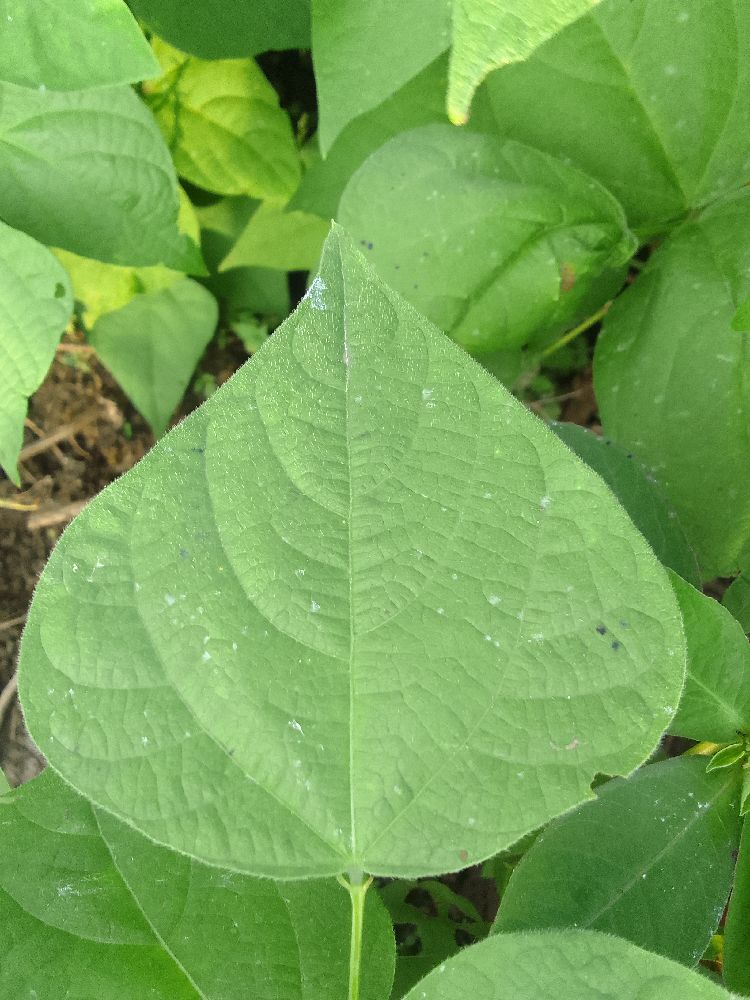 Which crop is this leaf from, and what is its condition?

common bean, healthy
